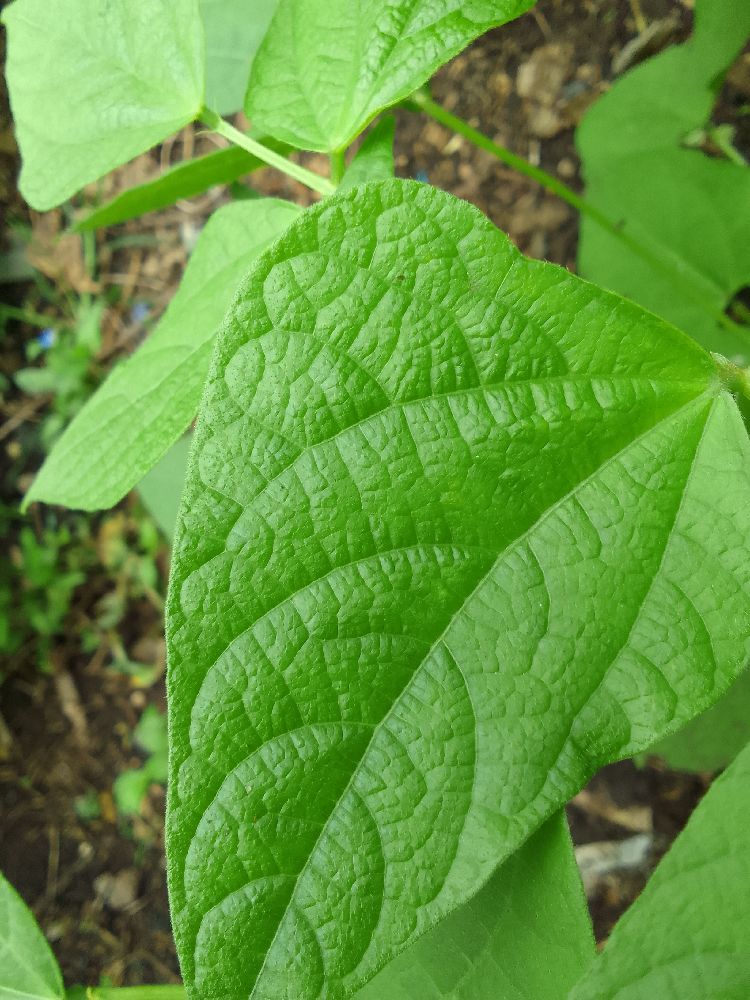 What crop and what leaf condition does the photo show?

common bean, healthy
